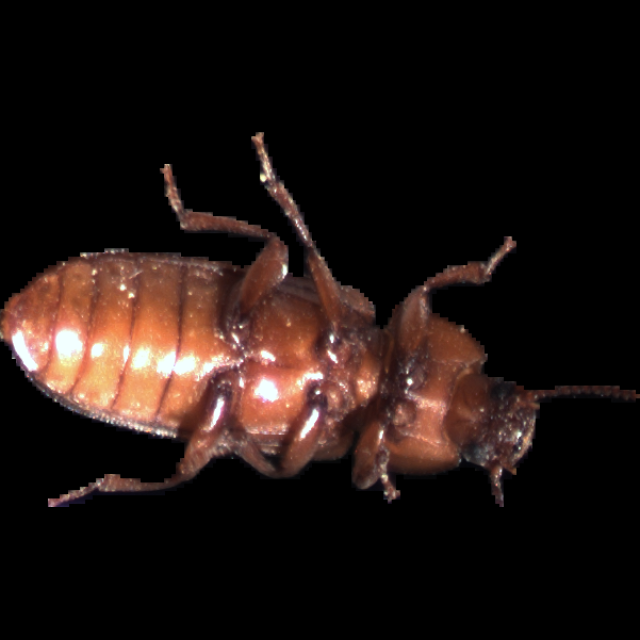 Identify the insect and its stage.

mealworm beetle
